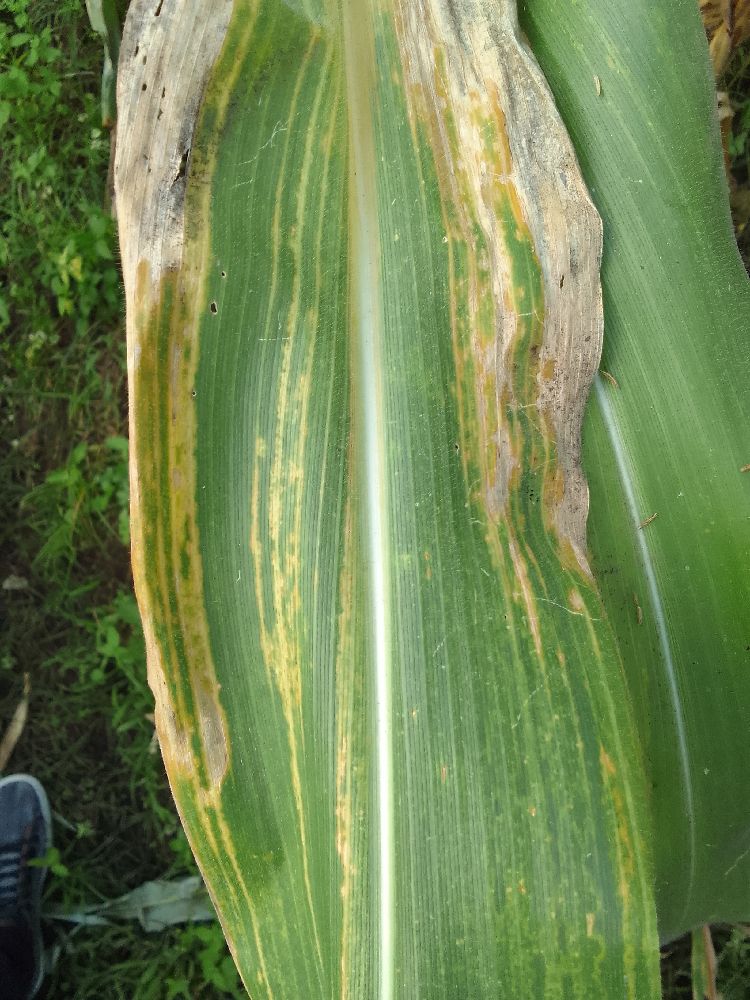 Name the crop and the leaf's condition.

maize, maize lethal necrosis
